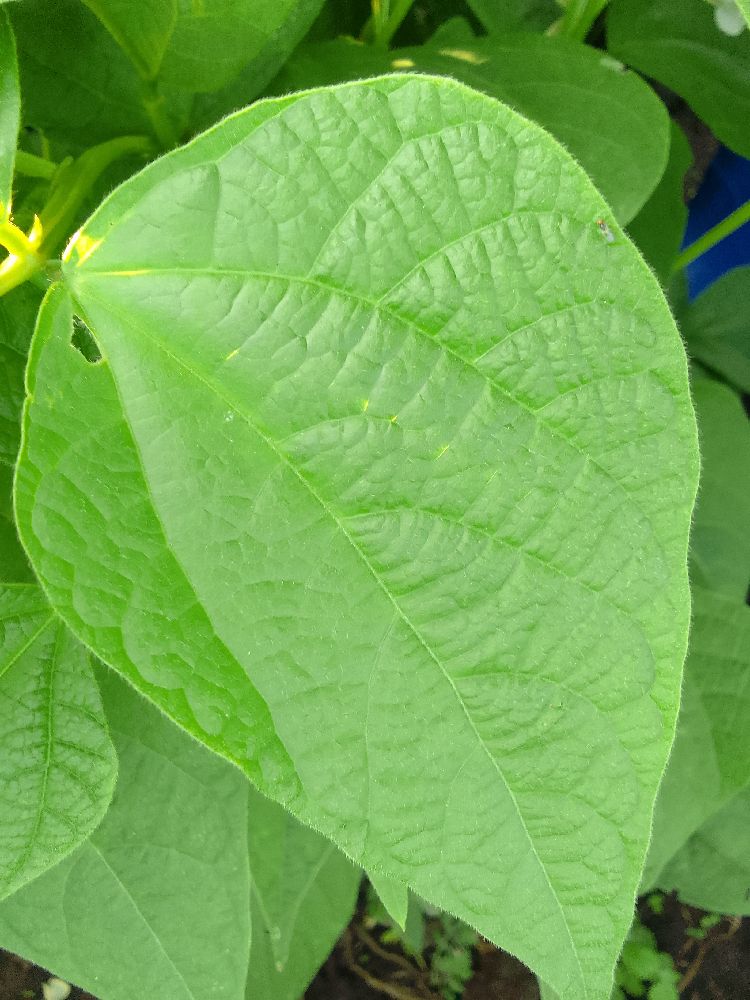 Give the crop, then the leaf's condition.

common bean, healthy
